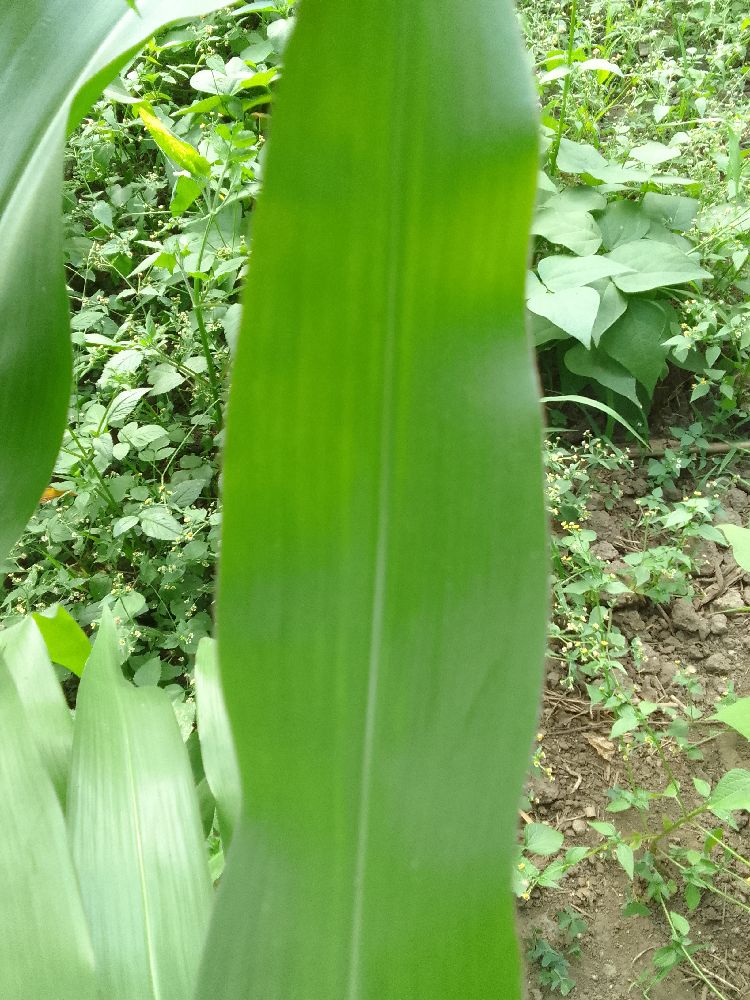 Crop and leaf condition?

maize, healthy
